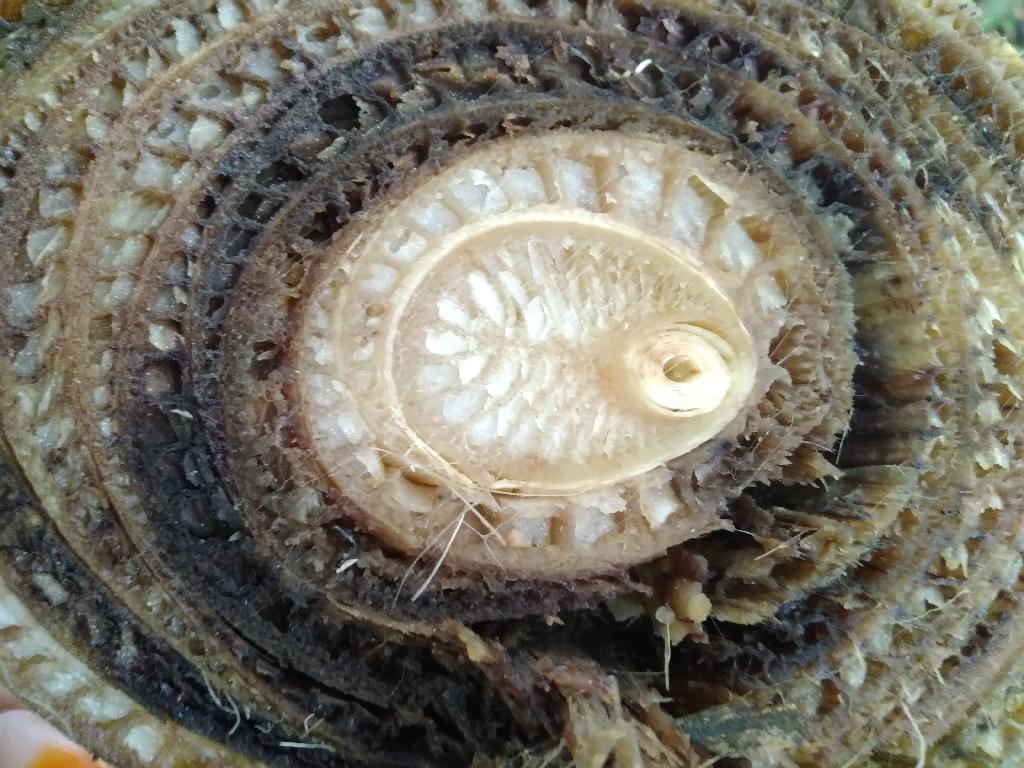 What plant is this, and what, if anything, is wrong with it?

banana, fusarium wilt race 1
